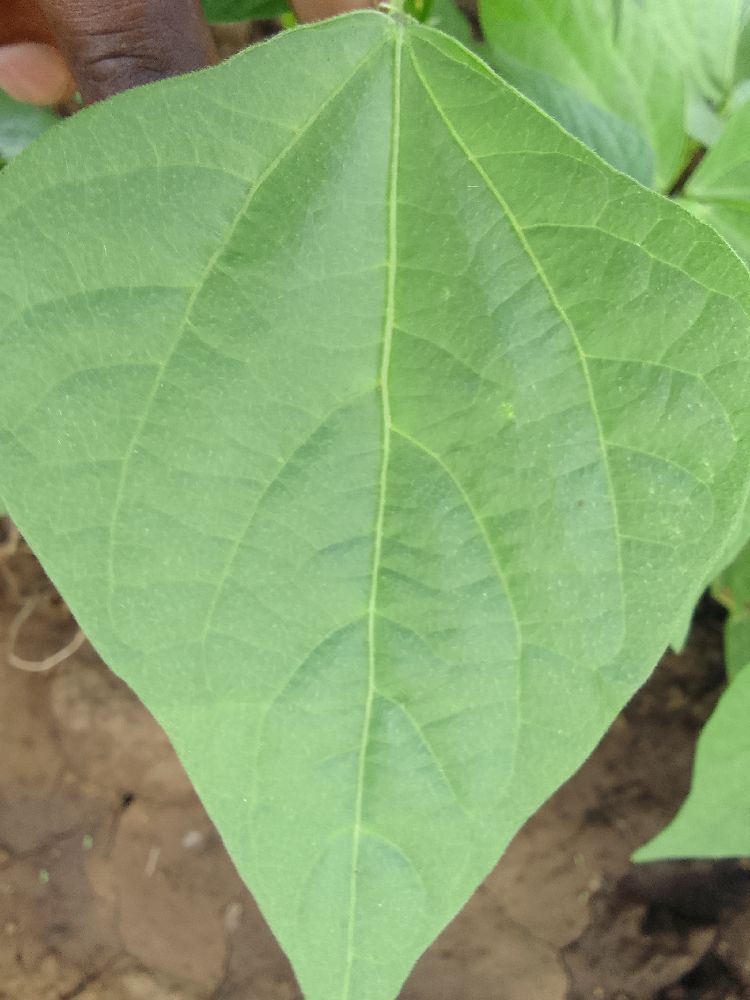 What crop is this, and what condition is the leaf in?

common bean, healthy
